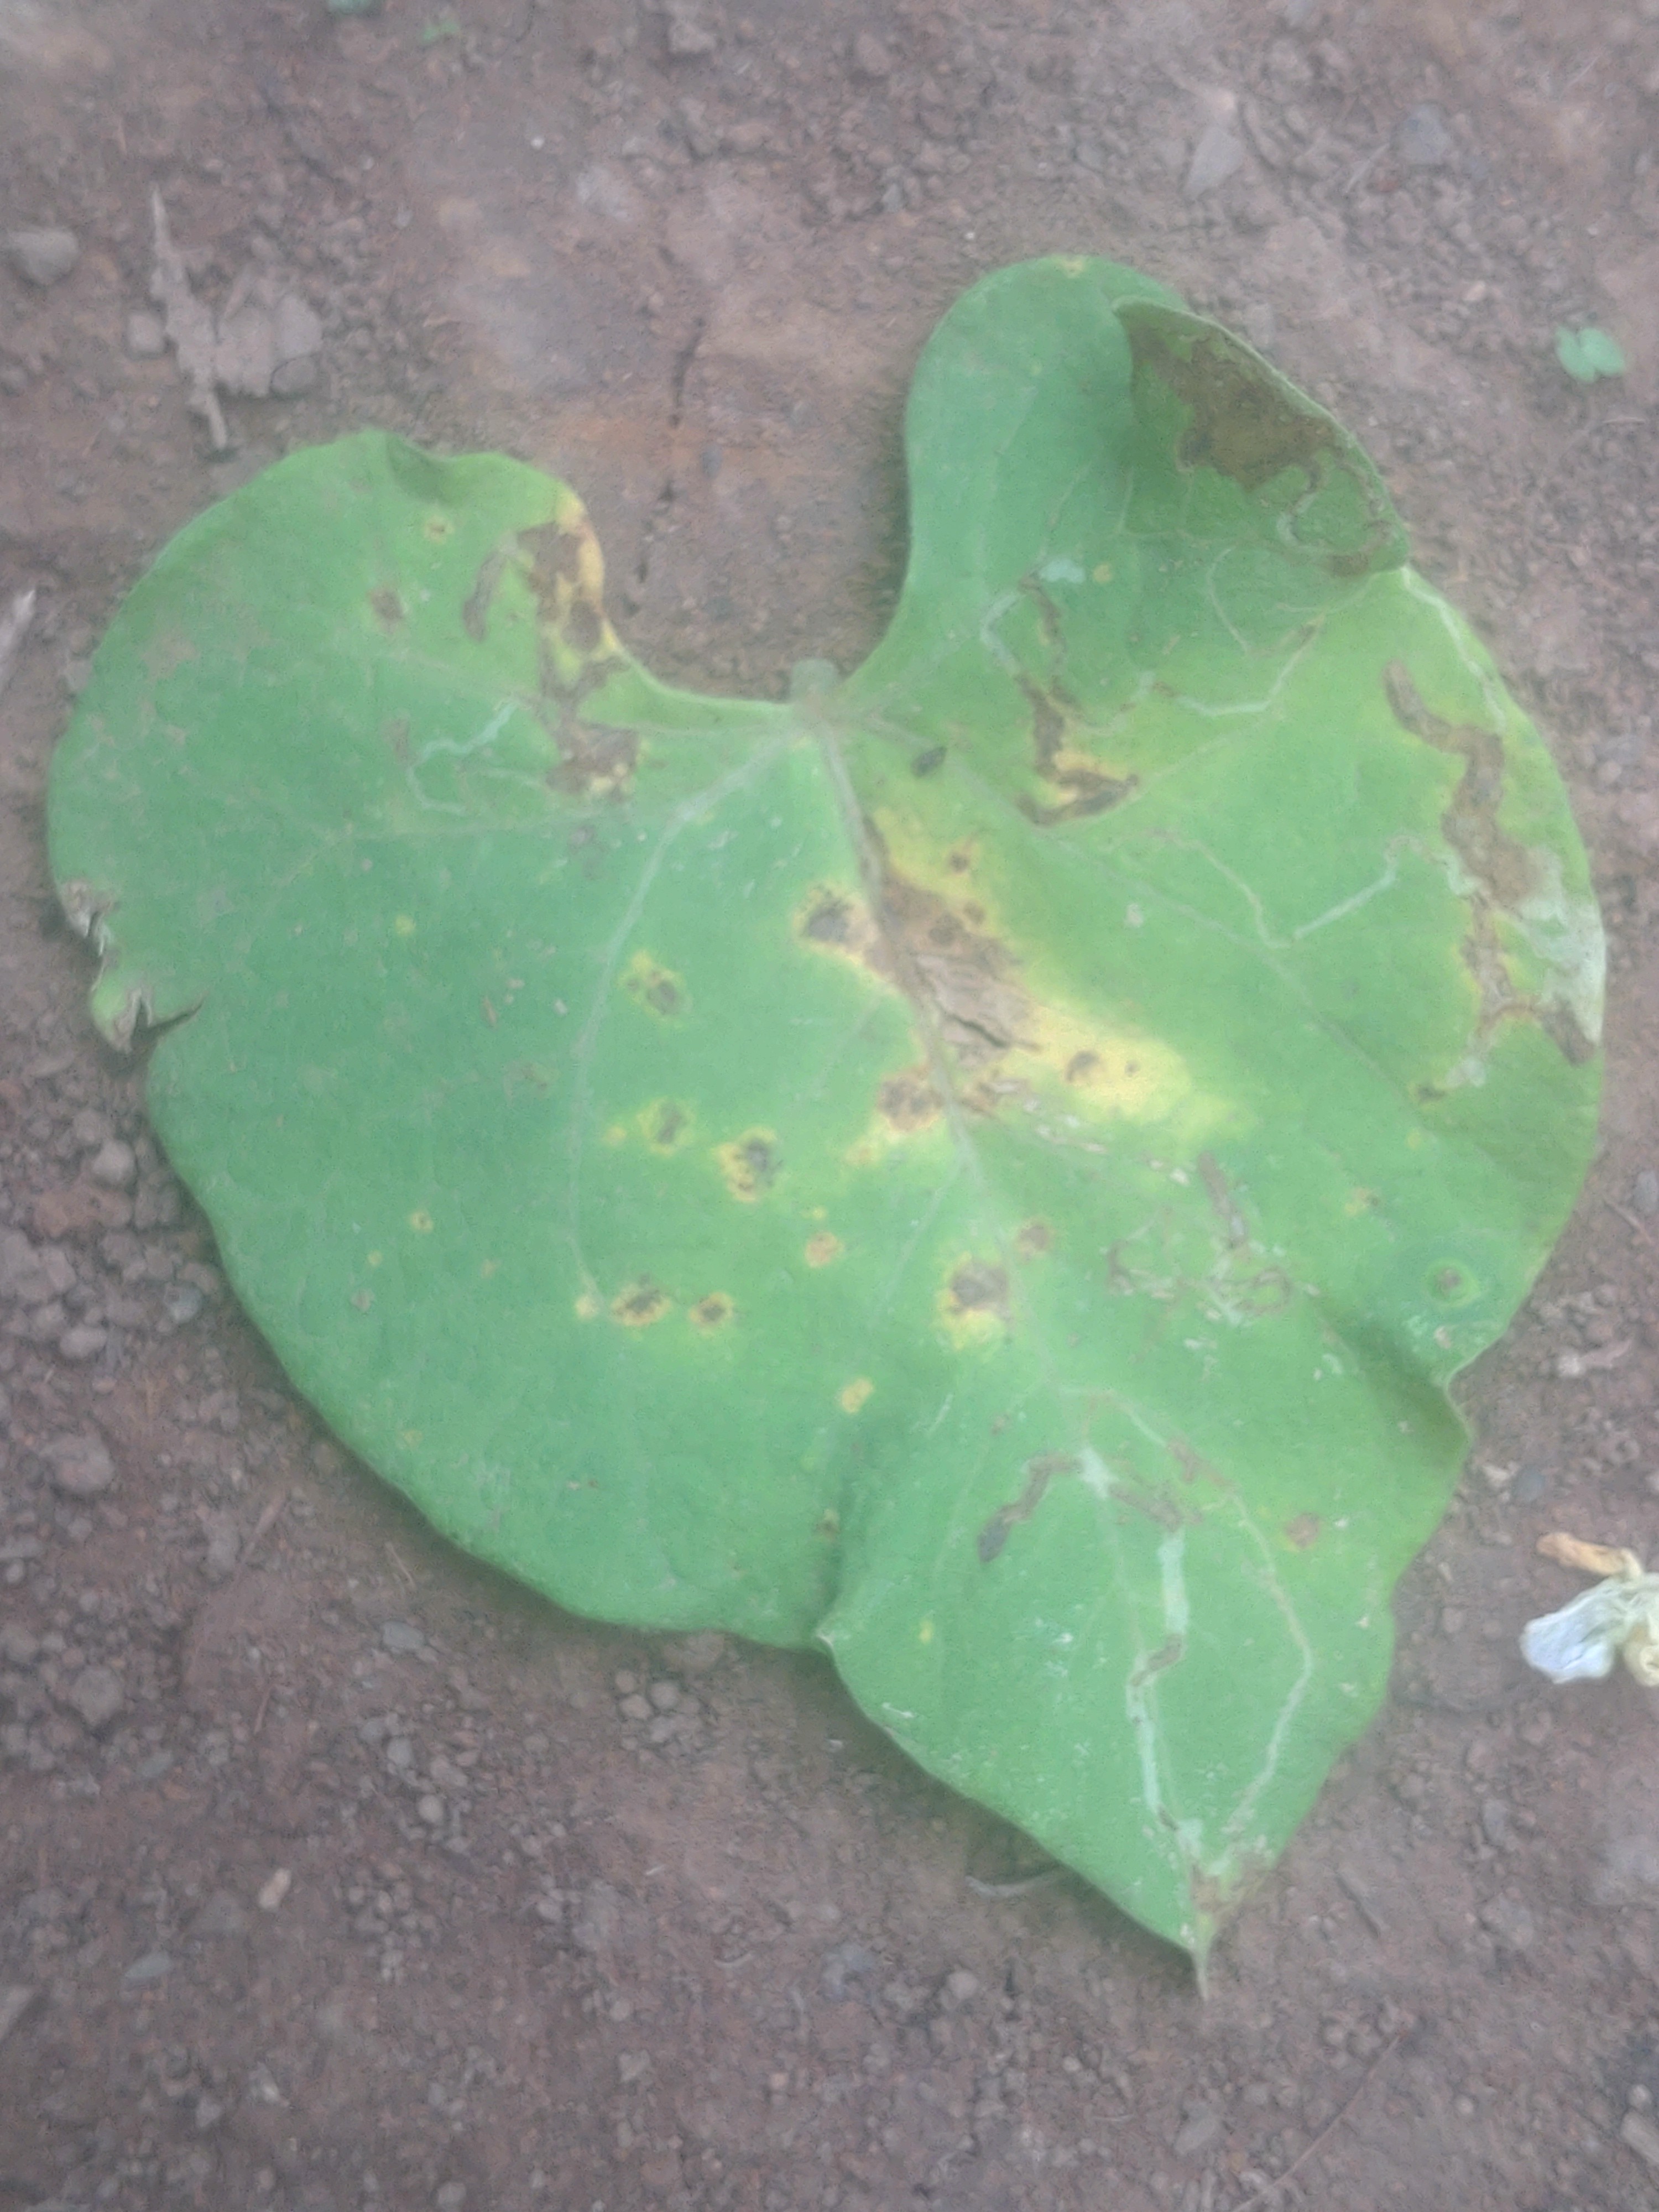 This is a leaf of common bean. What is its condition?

rust
